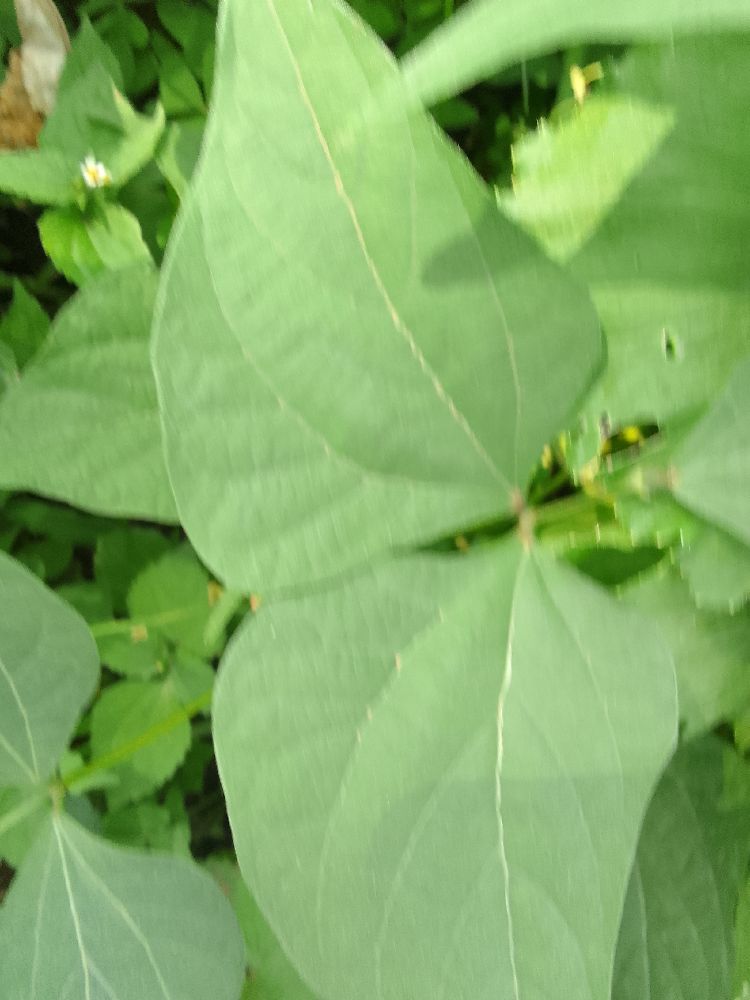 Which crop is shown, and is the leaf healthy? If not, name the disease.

common bean, healthy
